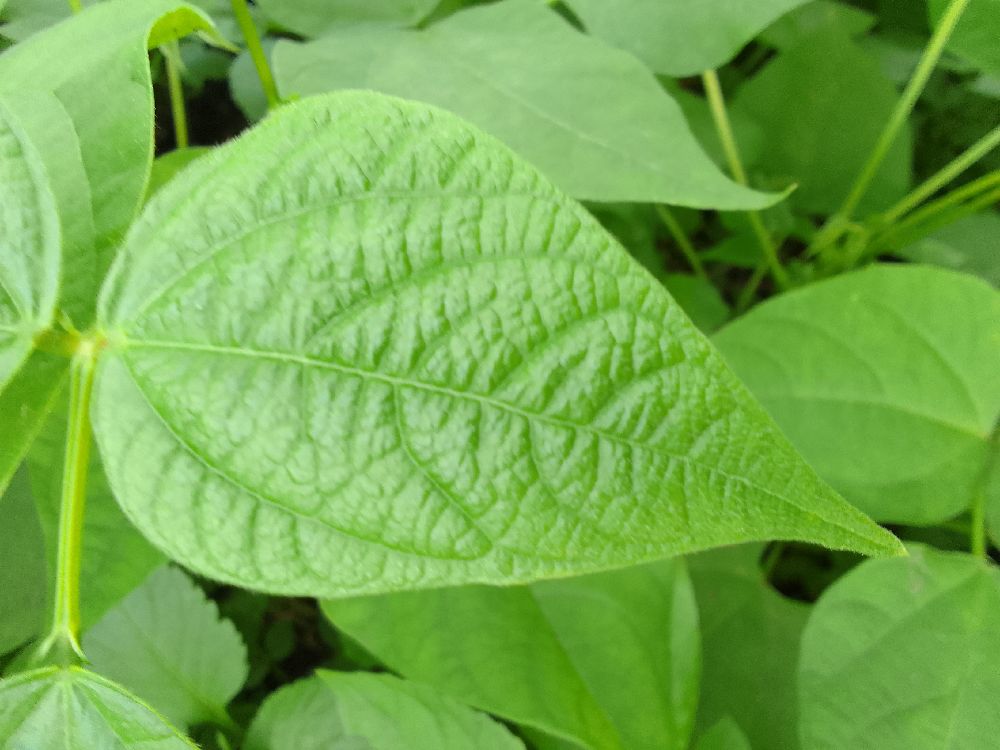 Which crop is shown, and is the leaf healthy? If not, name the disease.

common bean, healthy
